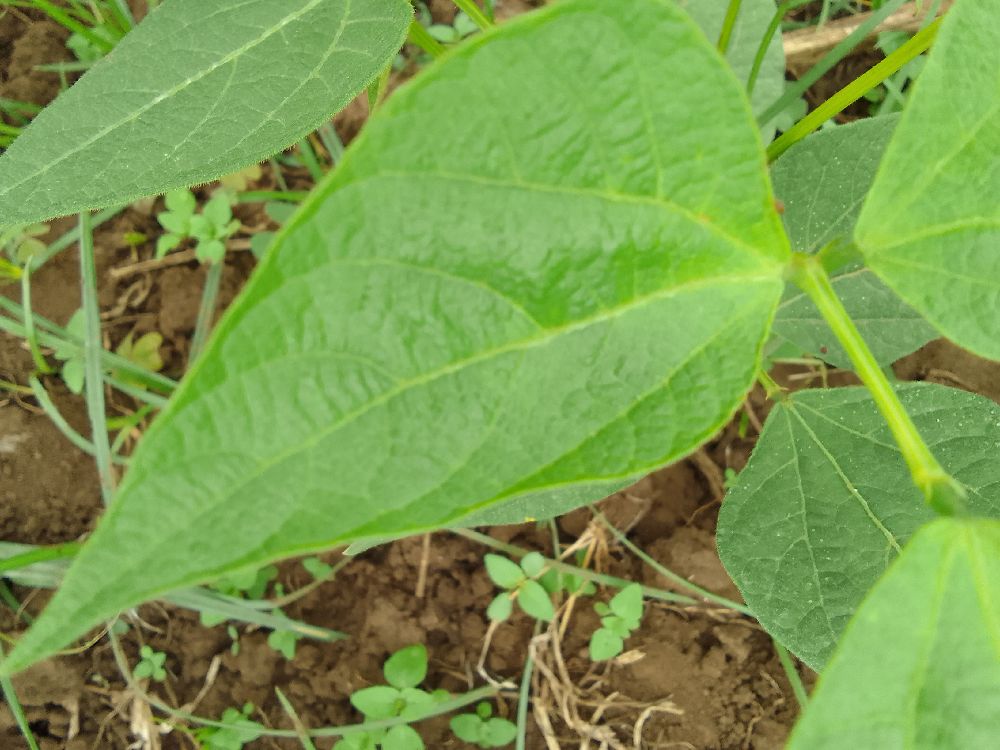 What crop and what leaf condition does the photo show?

common bean, healthy
